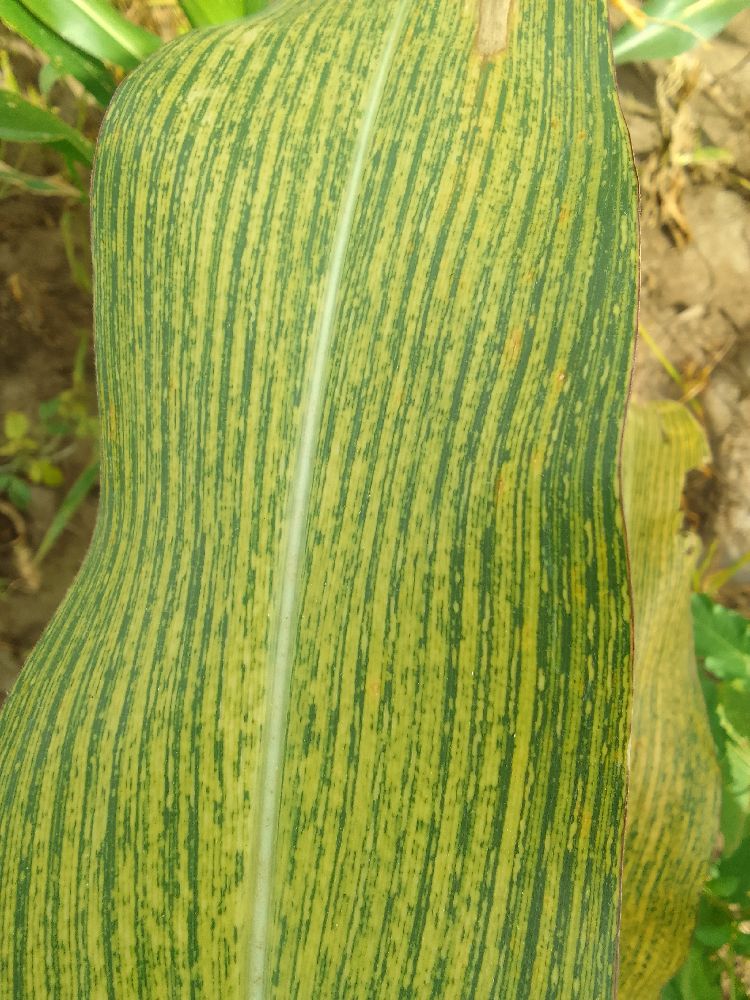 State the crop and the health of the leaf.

maize, maize streak virus
